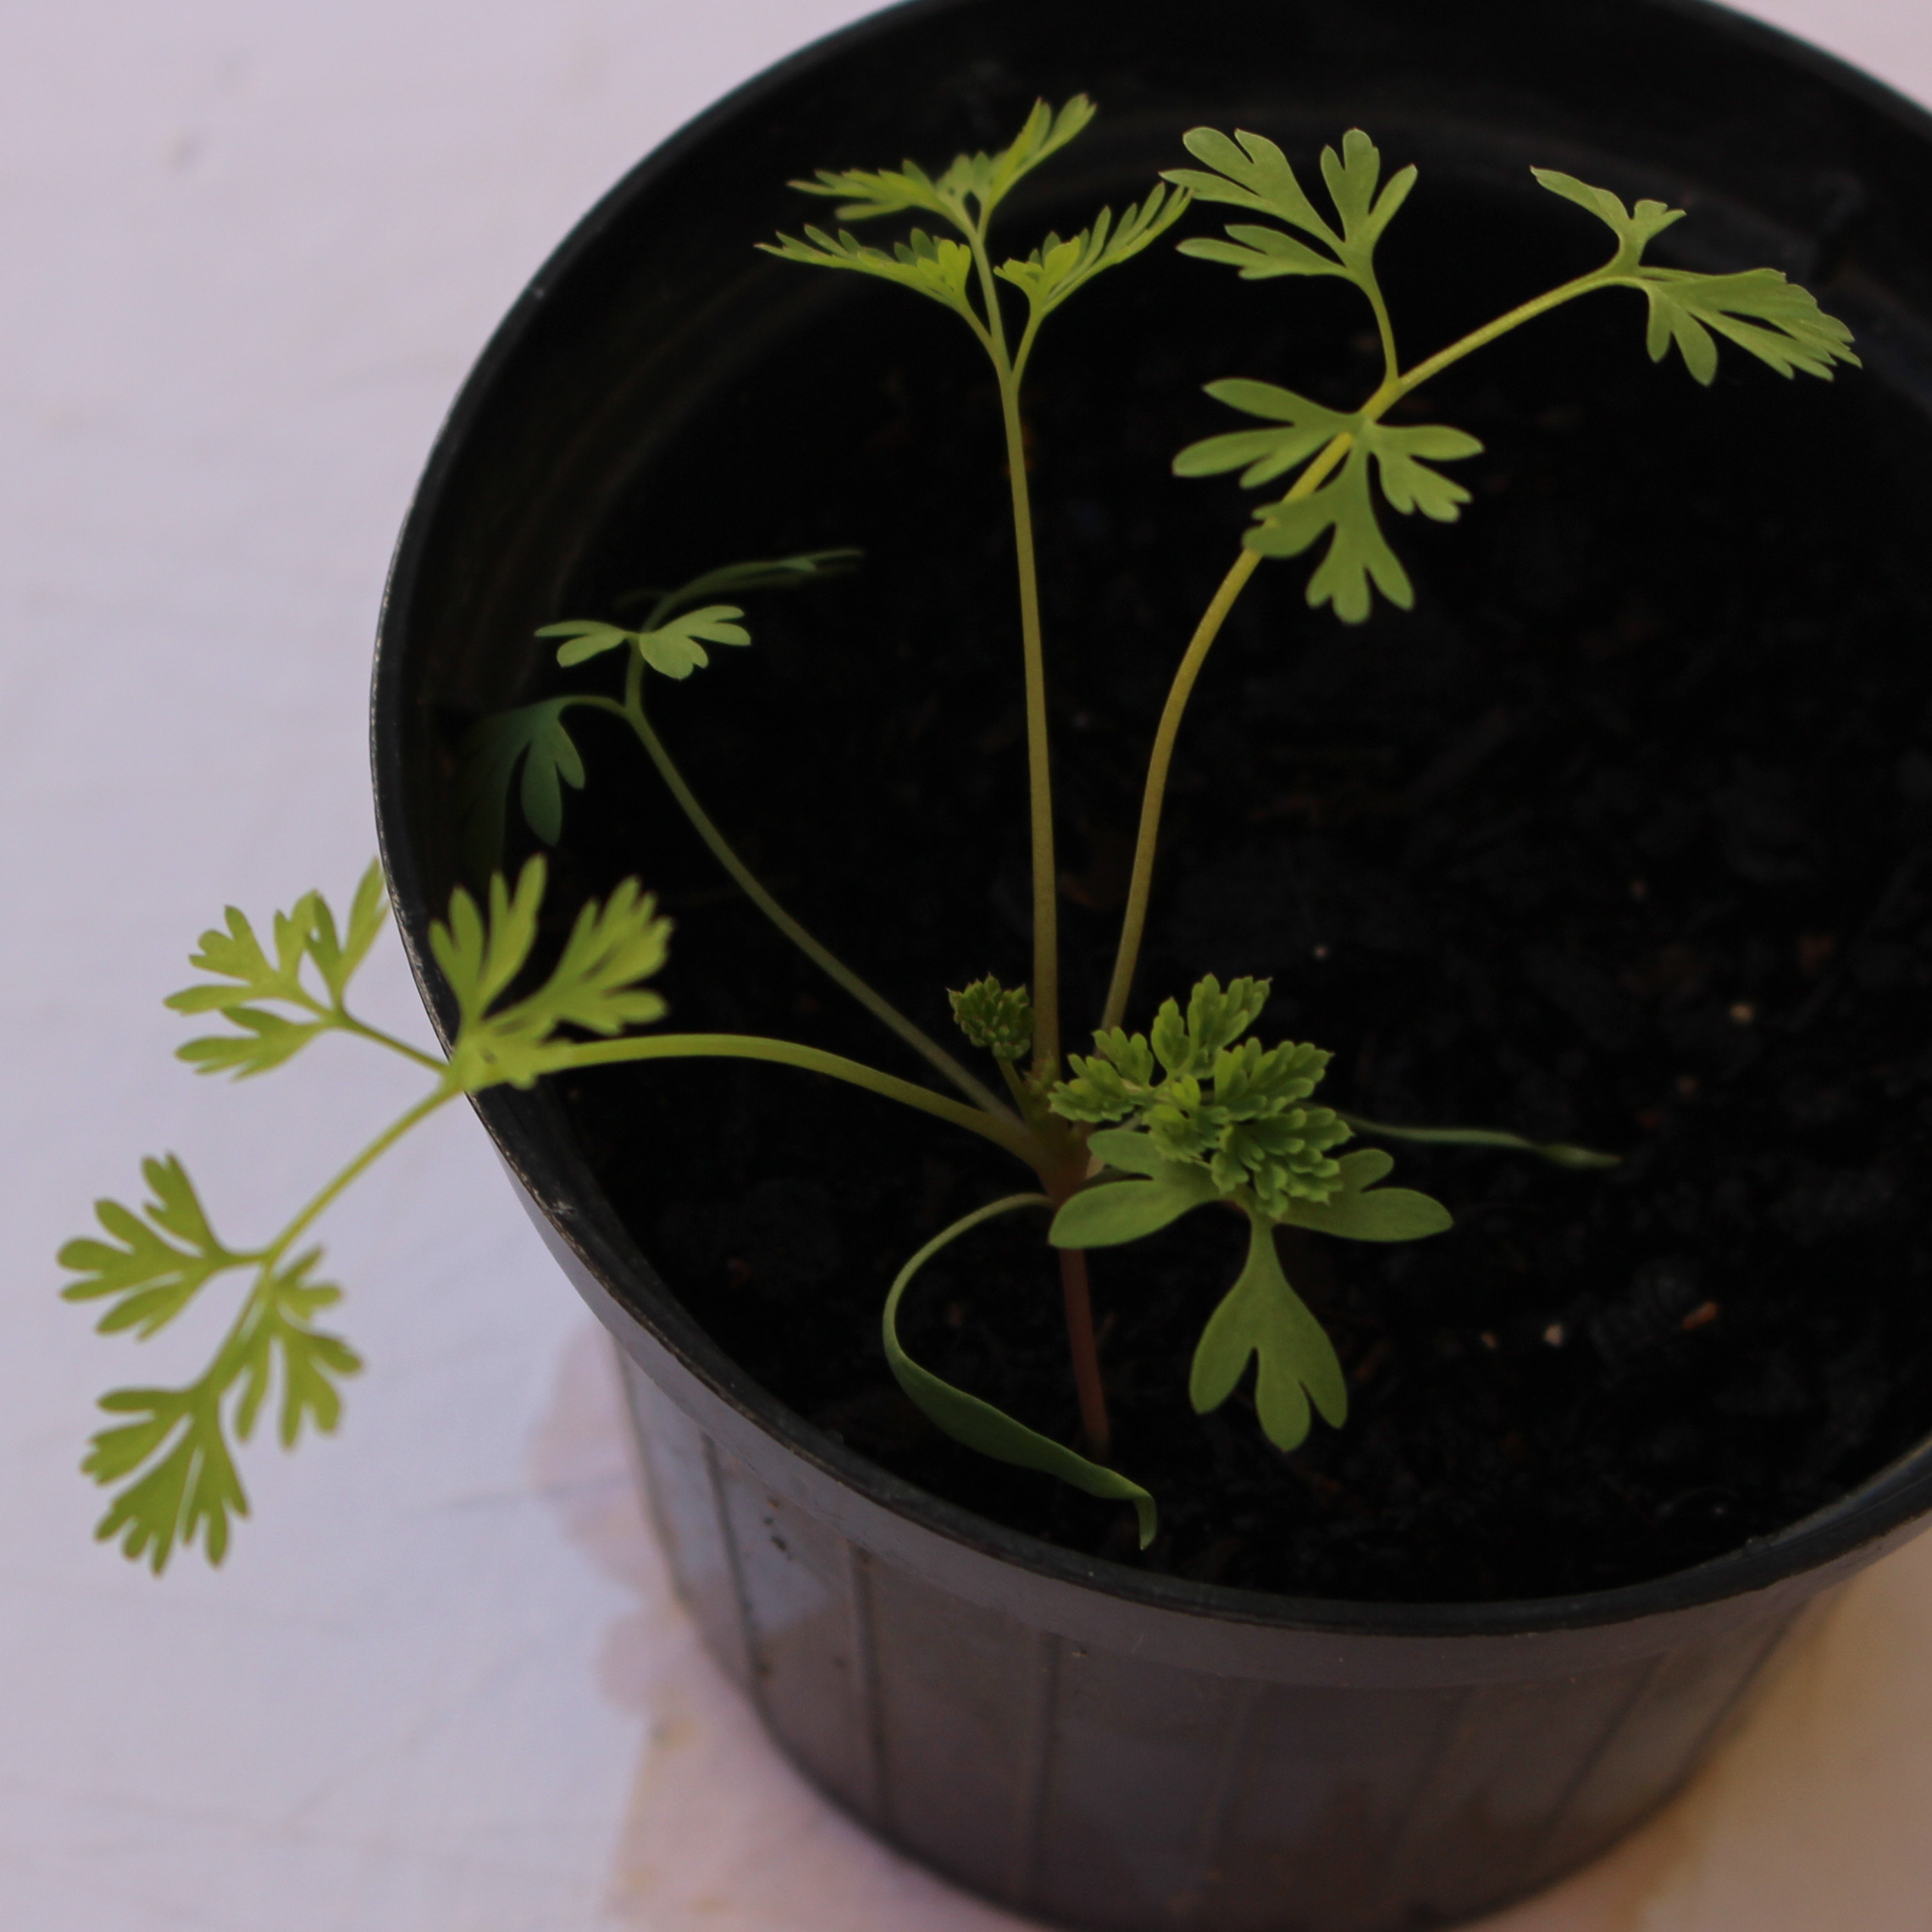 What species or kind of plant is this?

Fumaria officinalis
